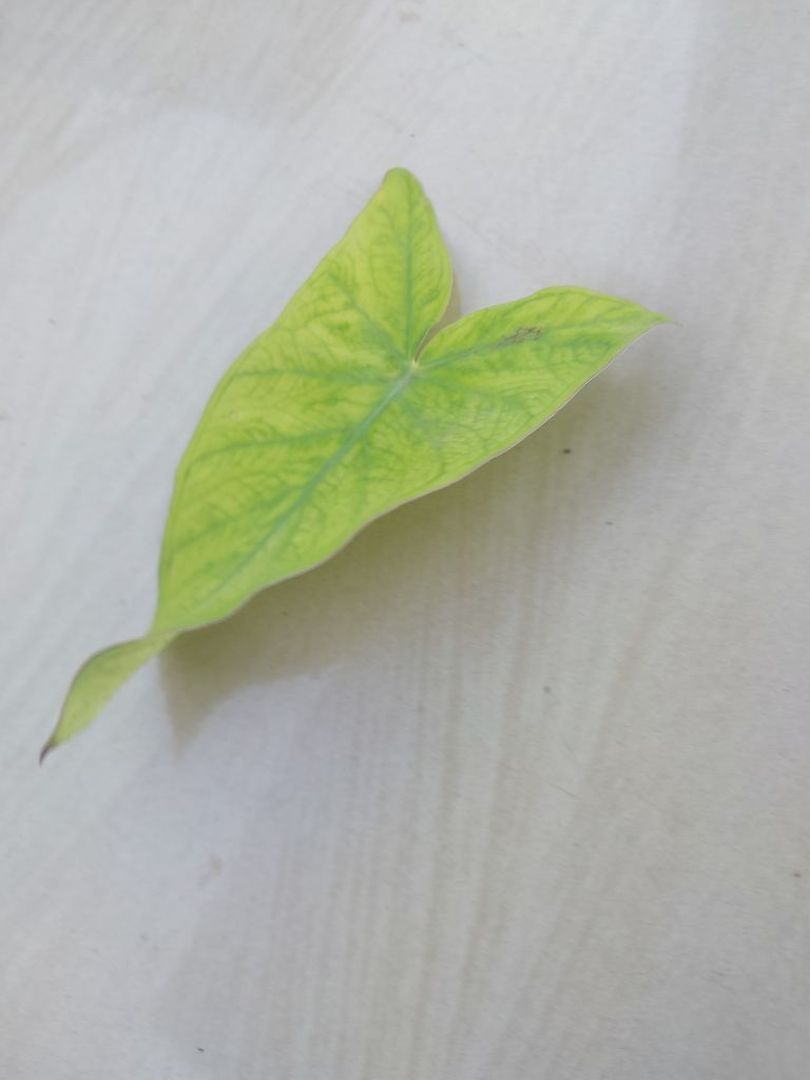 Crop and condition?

taro, mosaic
